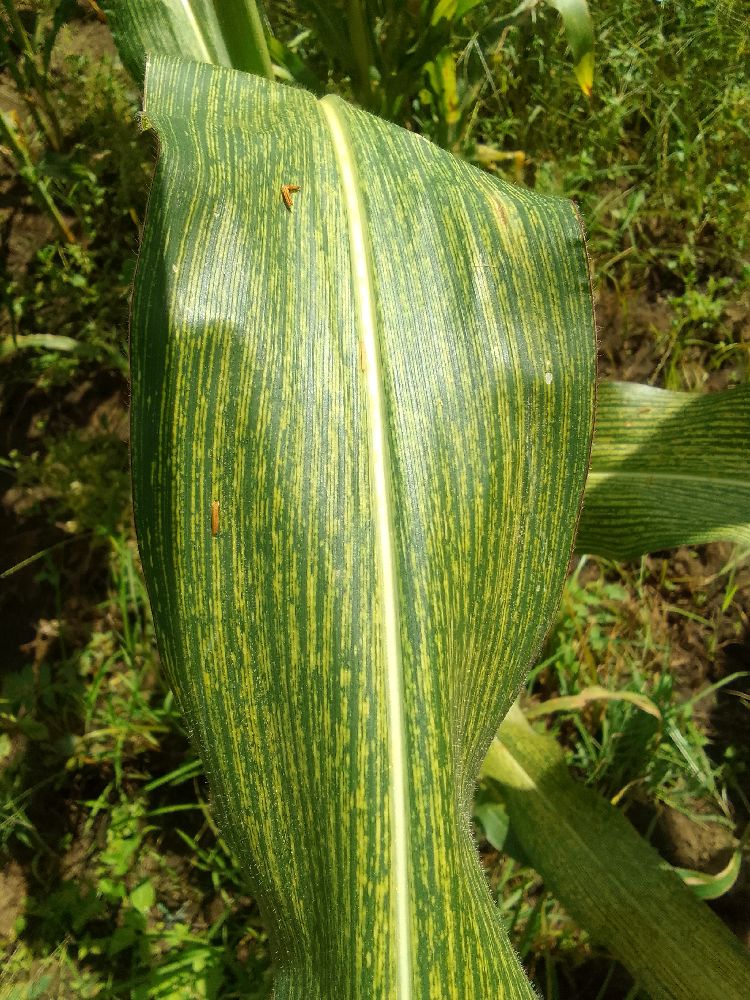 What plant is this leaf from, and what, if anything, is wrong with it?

maize, maize streak virus
